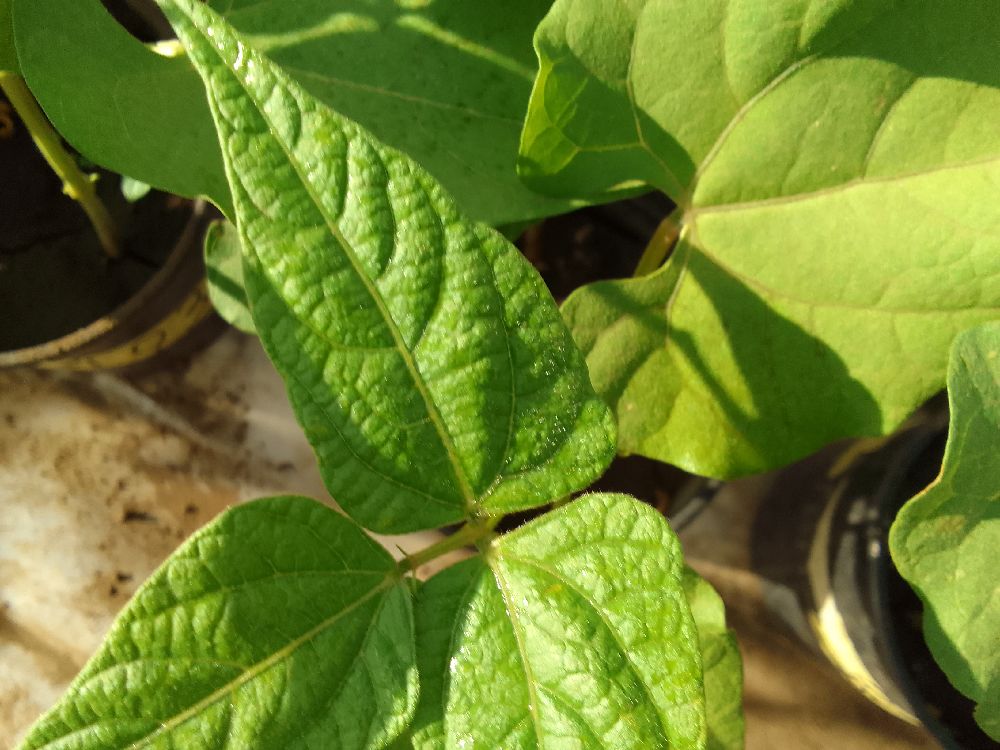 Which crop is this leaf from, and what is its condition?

common bean, healthy
